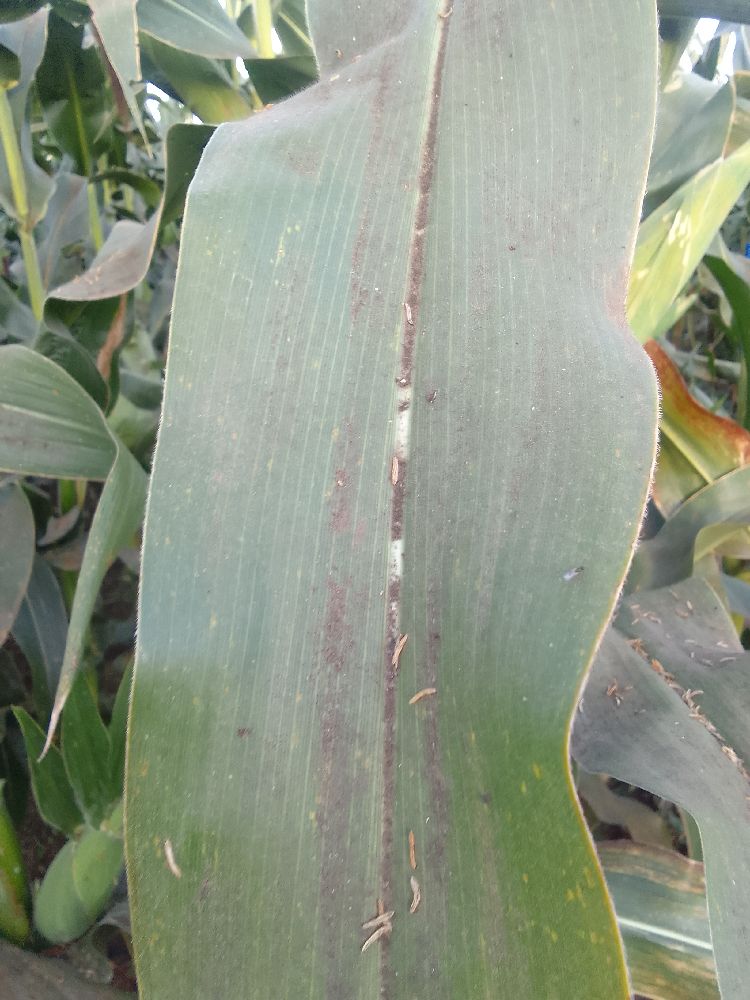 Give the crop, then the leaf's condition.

maize, healthy
